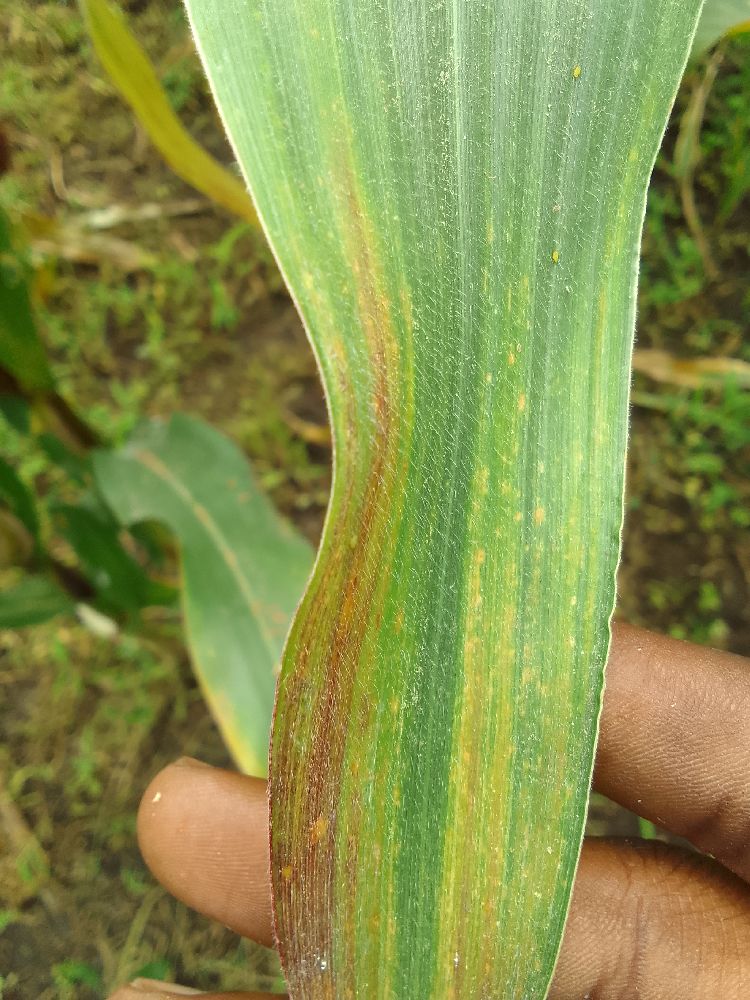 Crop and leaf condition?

maize, maize lethal necrosis
